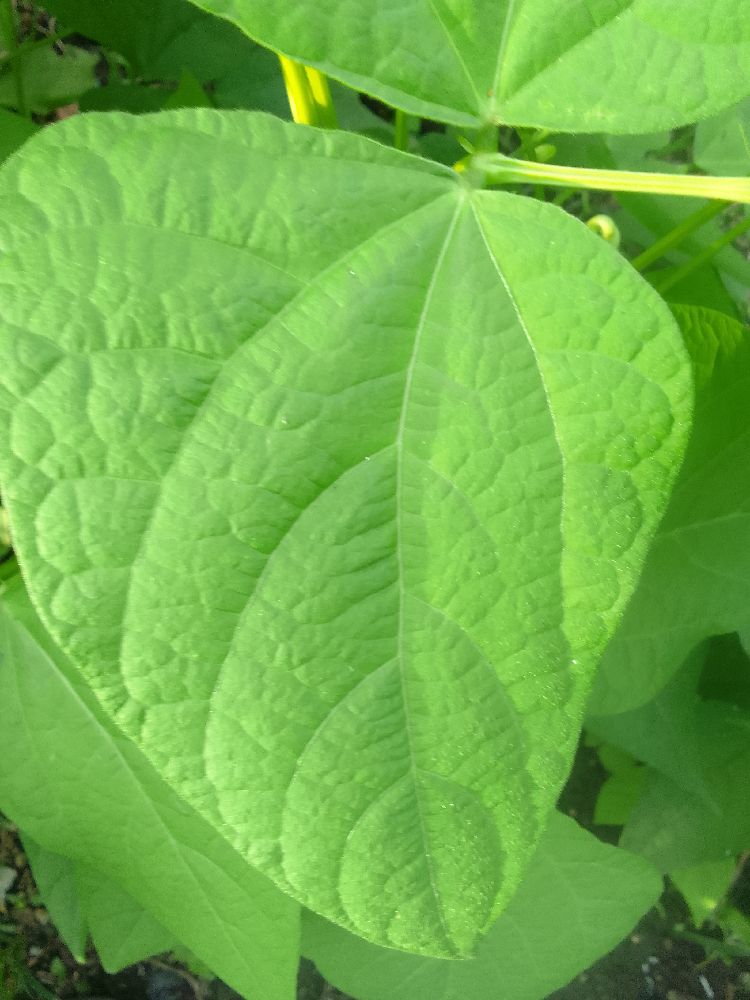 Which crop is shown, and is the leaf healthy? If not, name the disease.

common bean, healthy
